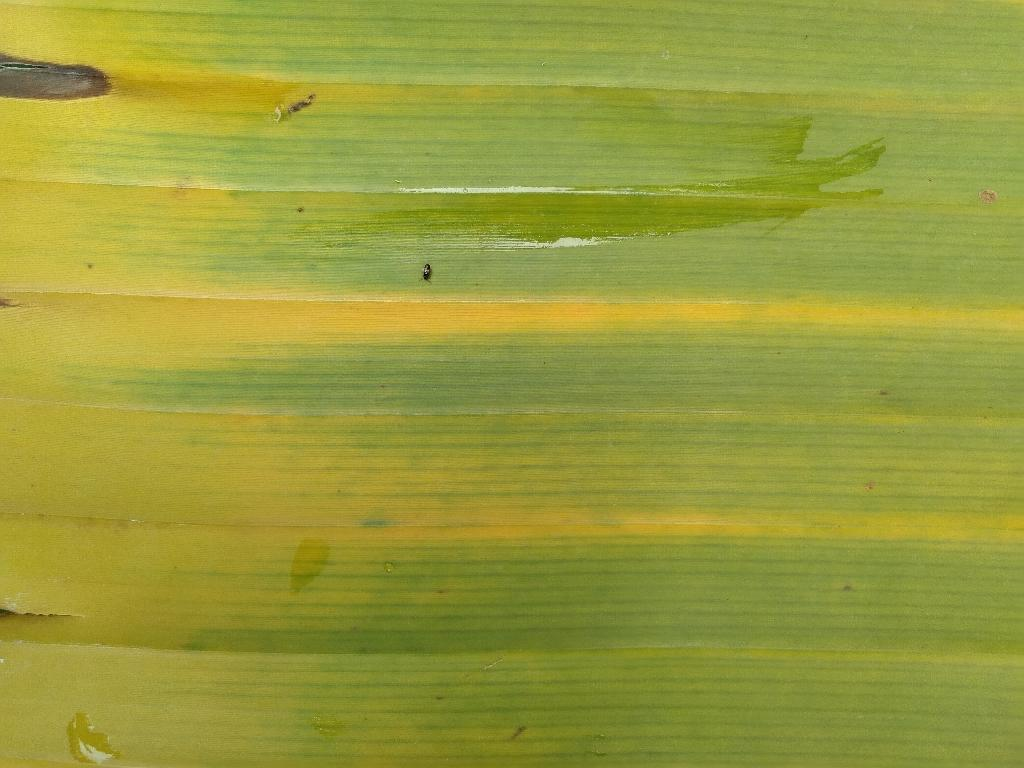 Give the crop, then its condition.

banana, fusarium wilt race 1
